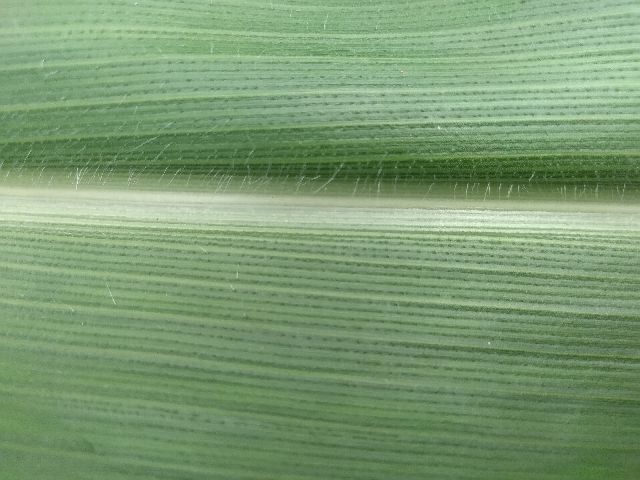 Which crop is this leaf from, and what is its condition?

maize, healthy
